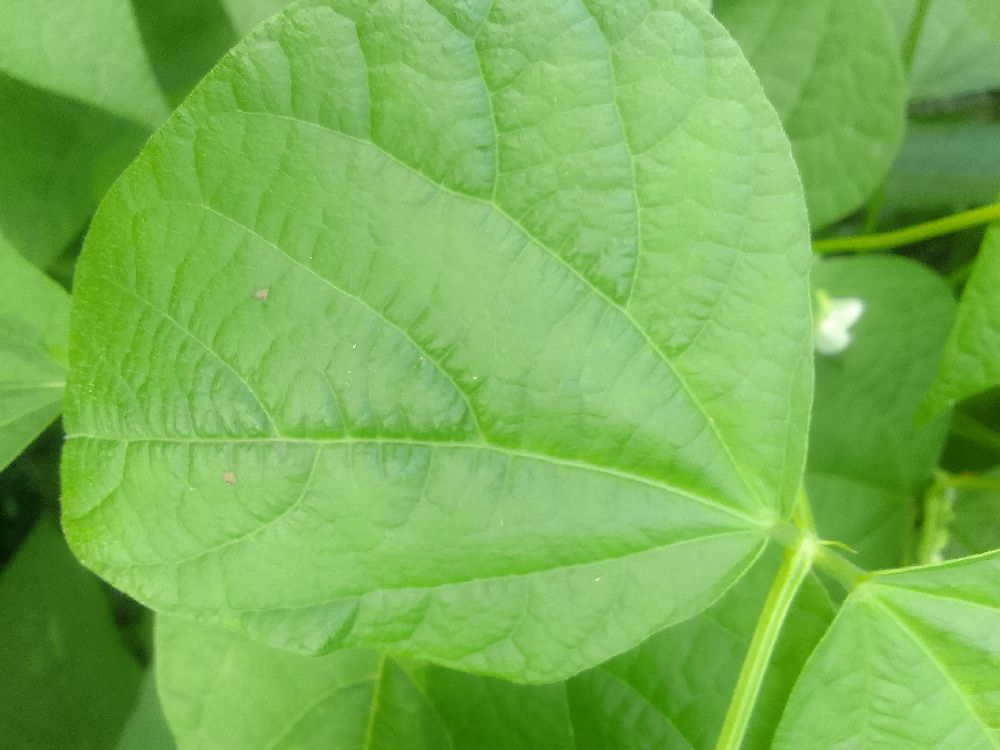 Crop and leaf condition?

common bean, healthy
